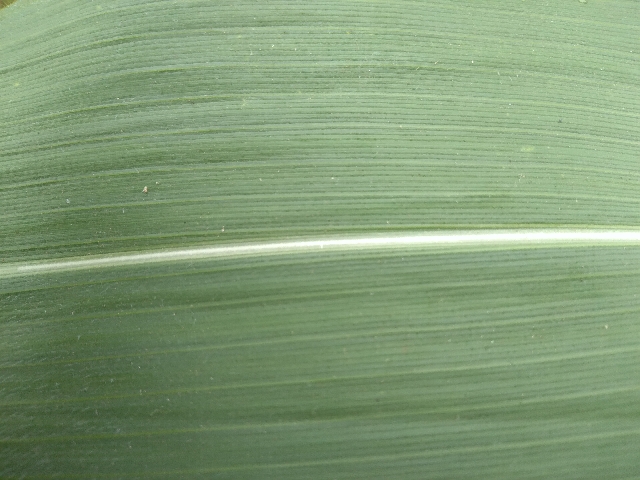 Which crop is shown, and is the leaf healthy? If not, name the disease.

maize, healthy
